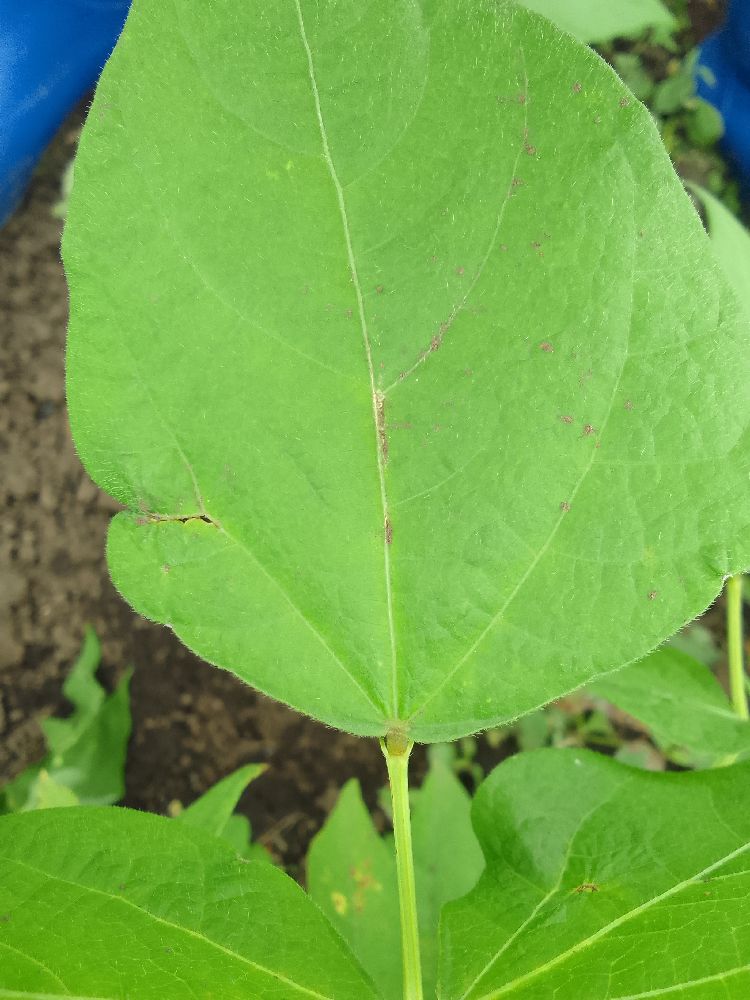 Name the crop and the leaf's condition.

common bean, healthy
